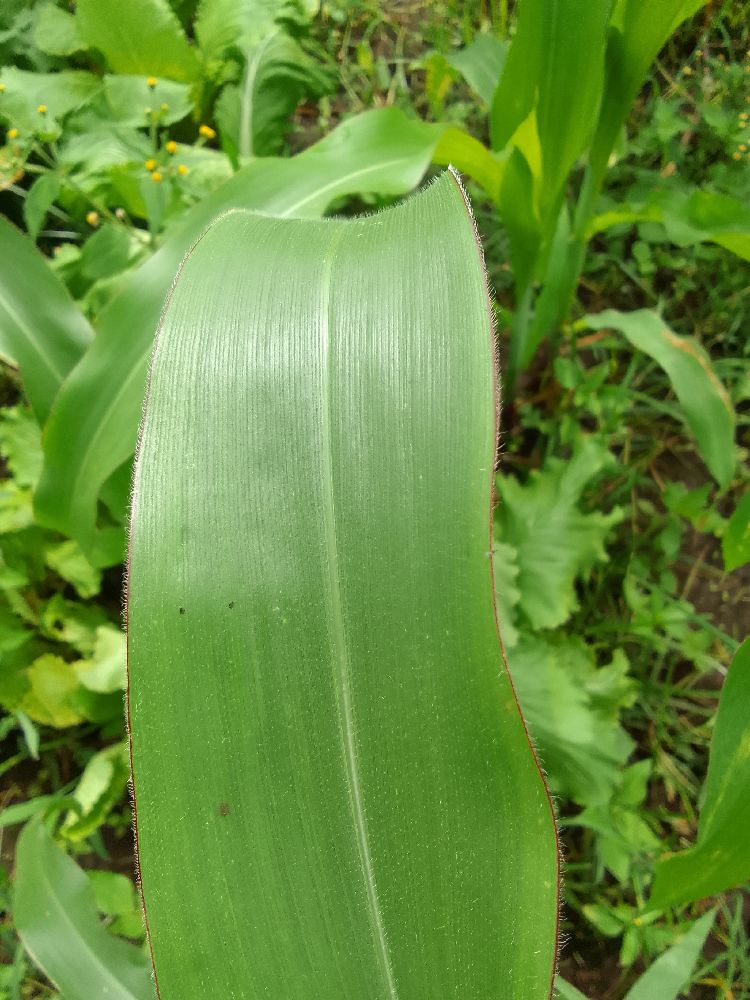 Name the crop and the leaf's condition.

maize, healthy
